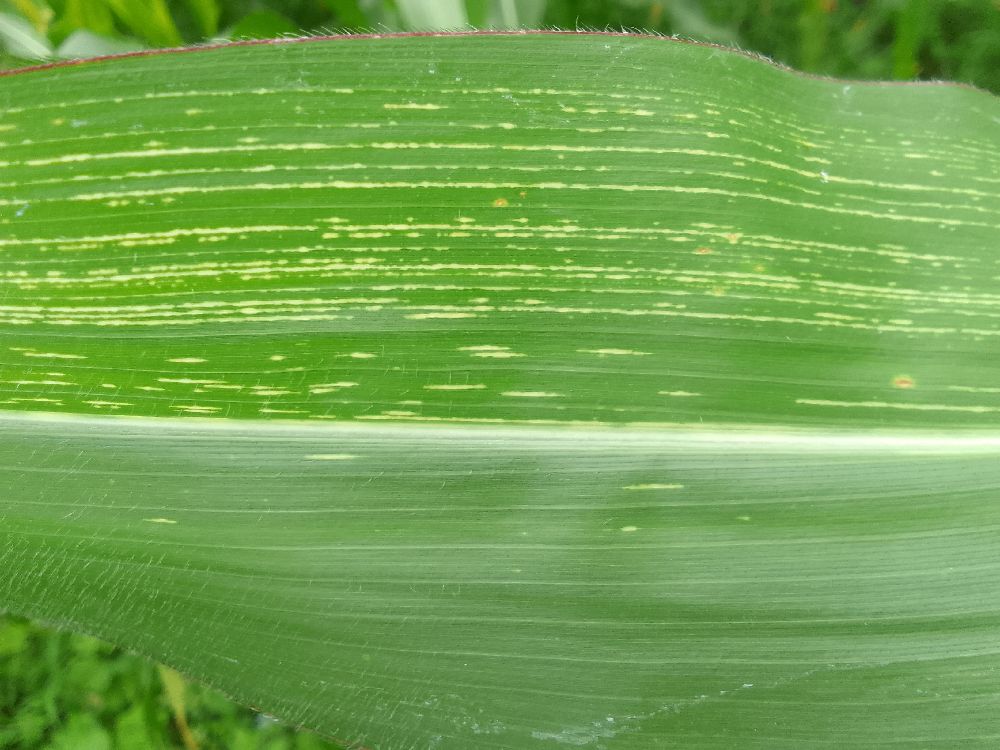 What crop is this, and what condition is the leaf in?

maize, maize streak virus
